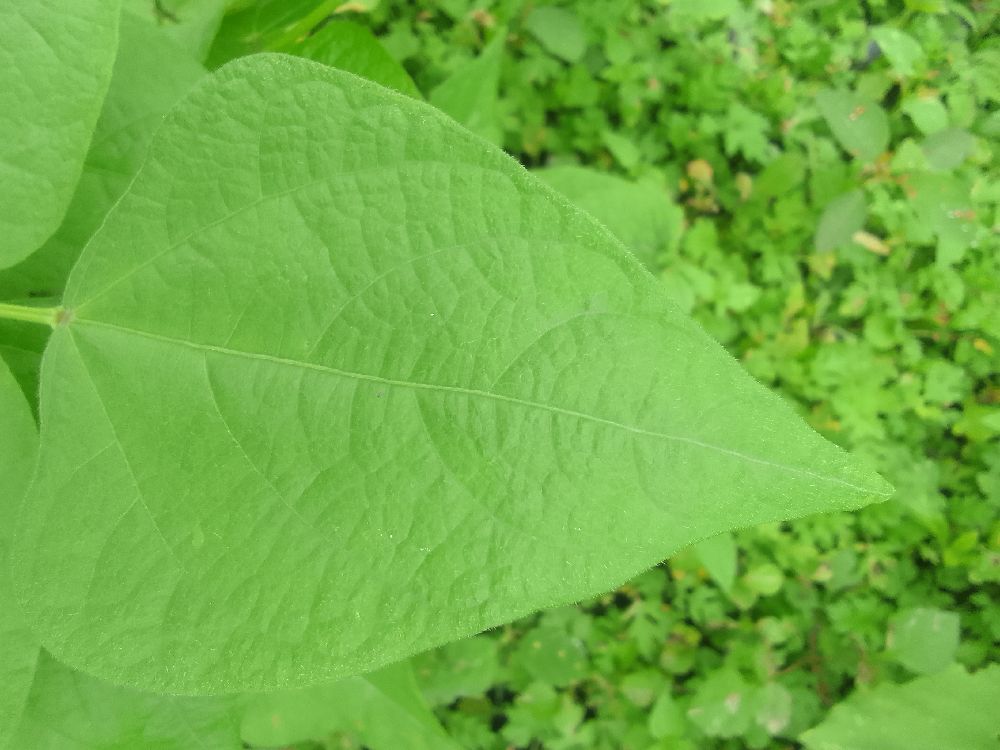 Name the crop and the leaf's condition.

common bean, healthy
